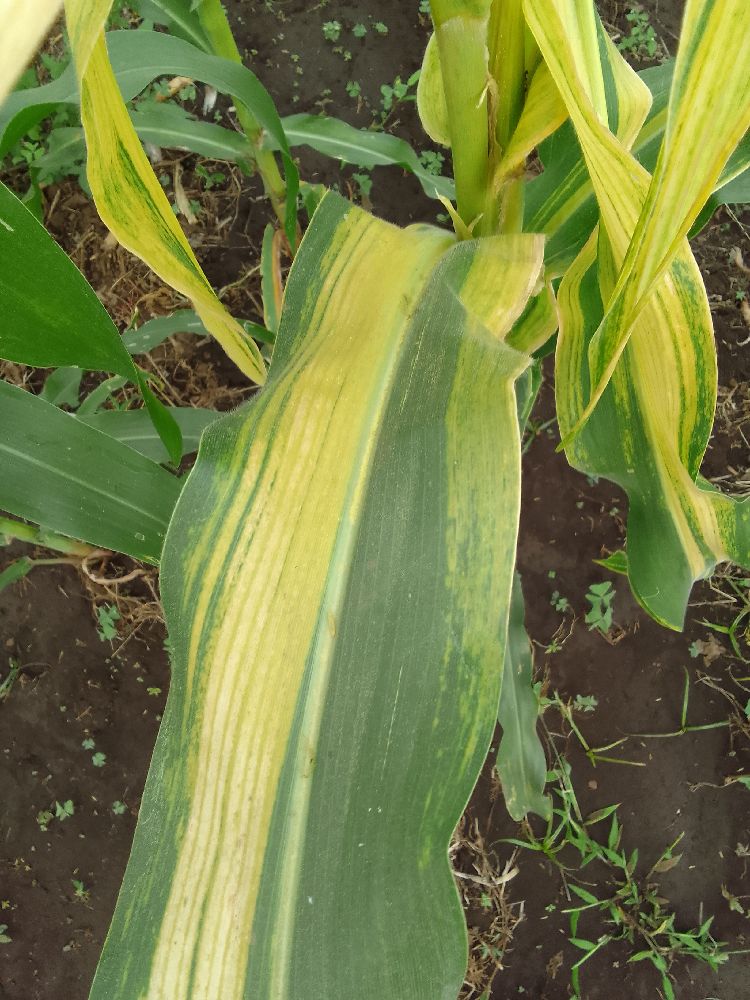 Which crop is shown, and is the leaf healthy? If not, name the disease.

maize, maize lethal necrosis
